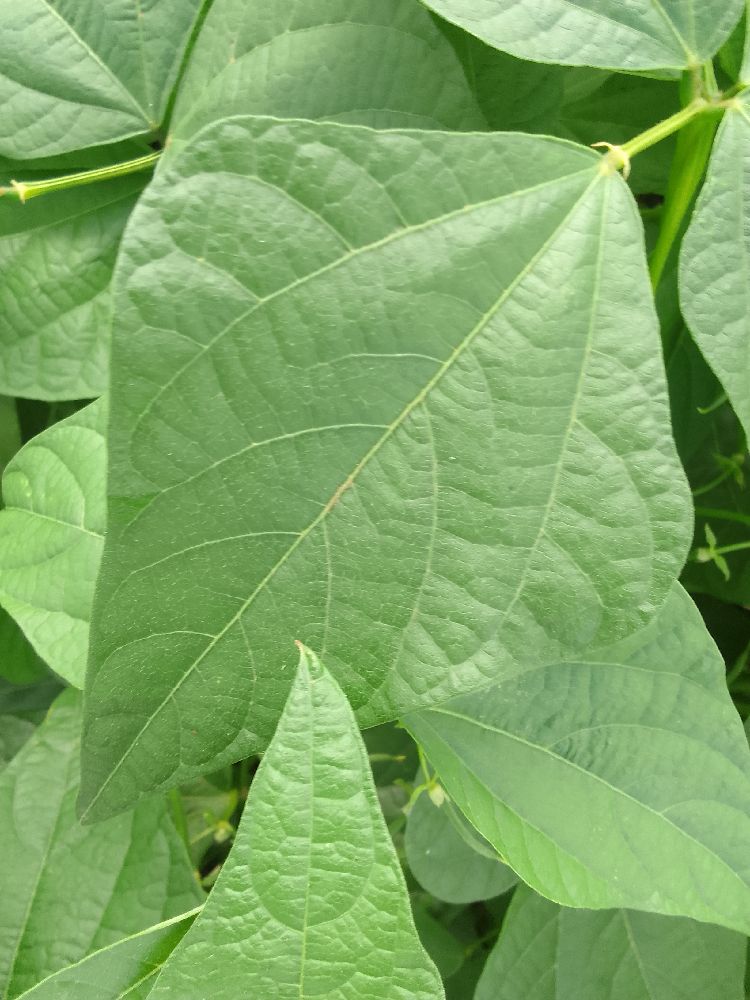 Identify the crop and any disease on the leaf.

common bean, healthy
